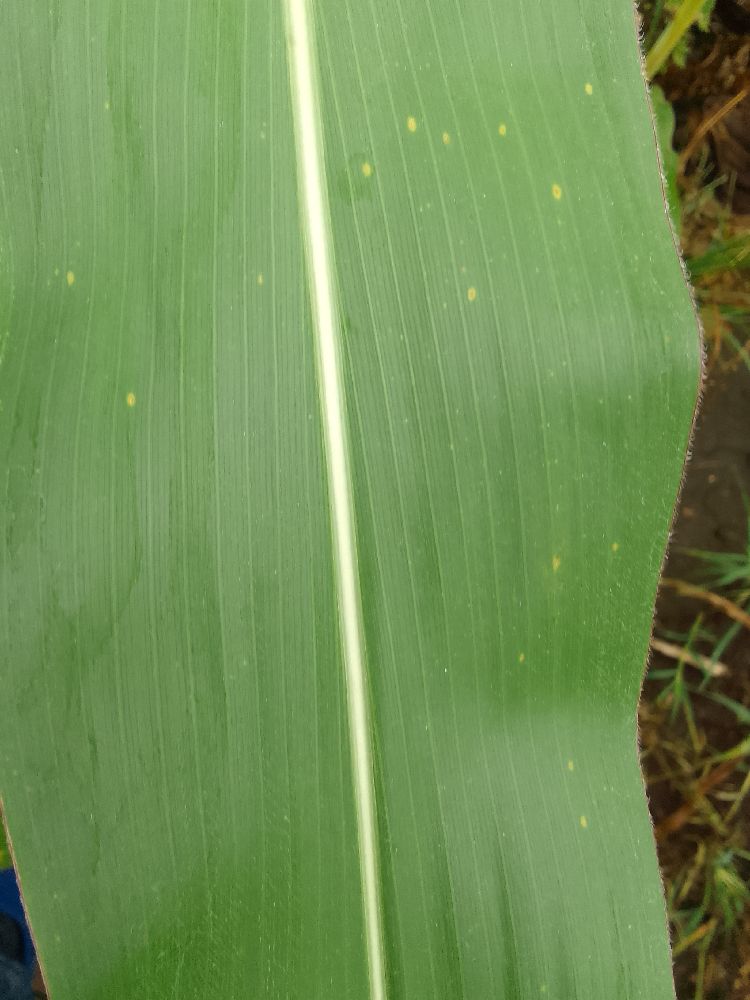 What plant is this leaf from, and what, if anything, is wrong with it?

maize, healthy
